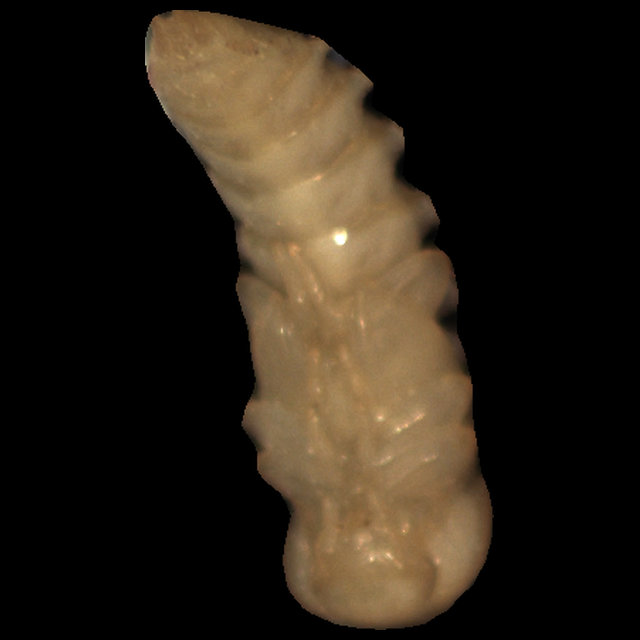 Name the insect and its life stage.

mealworm pupa
